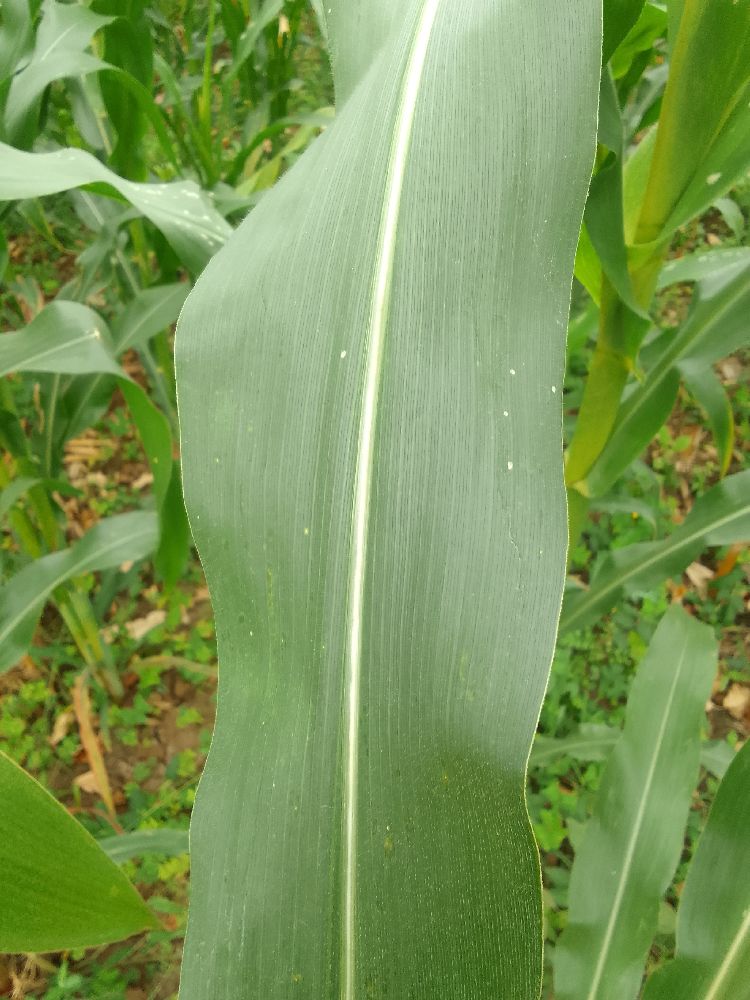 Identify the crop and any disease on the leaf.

maize, healthy
